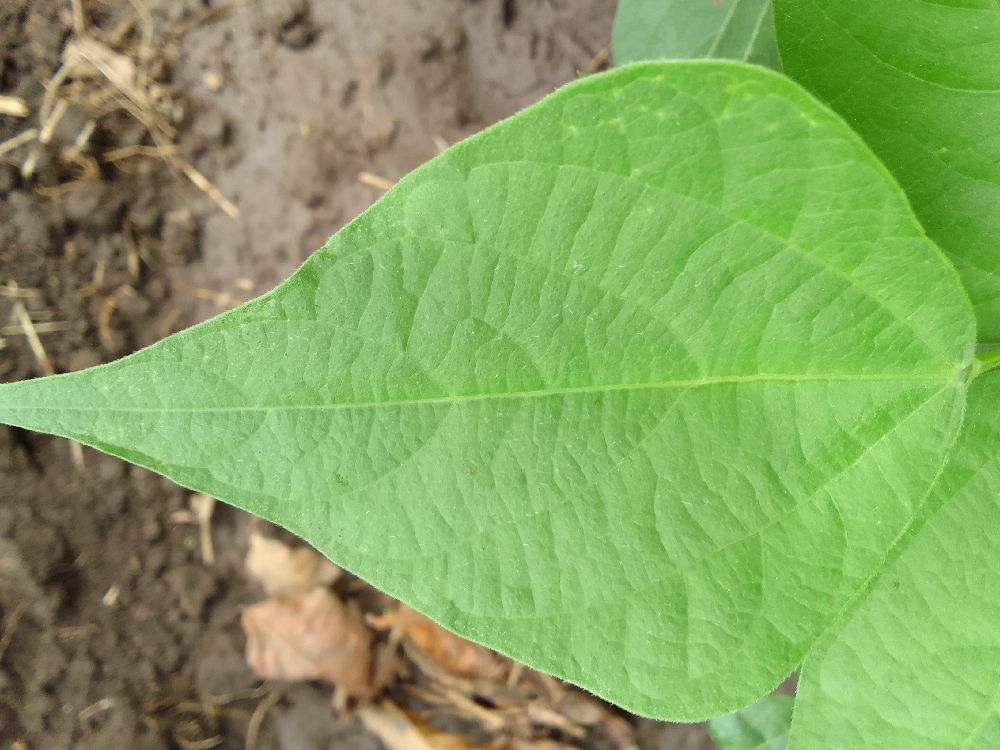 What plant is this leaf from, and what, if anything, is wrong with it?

common bean, healthy
